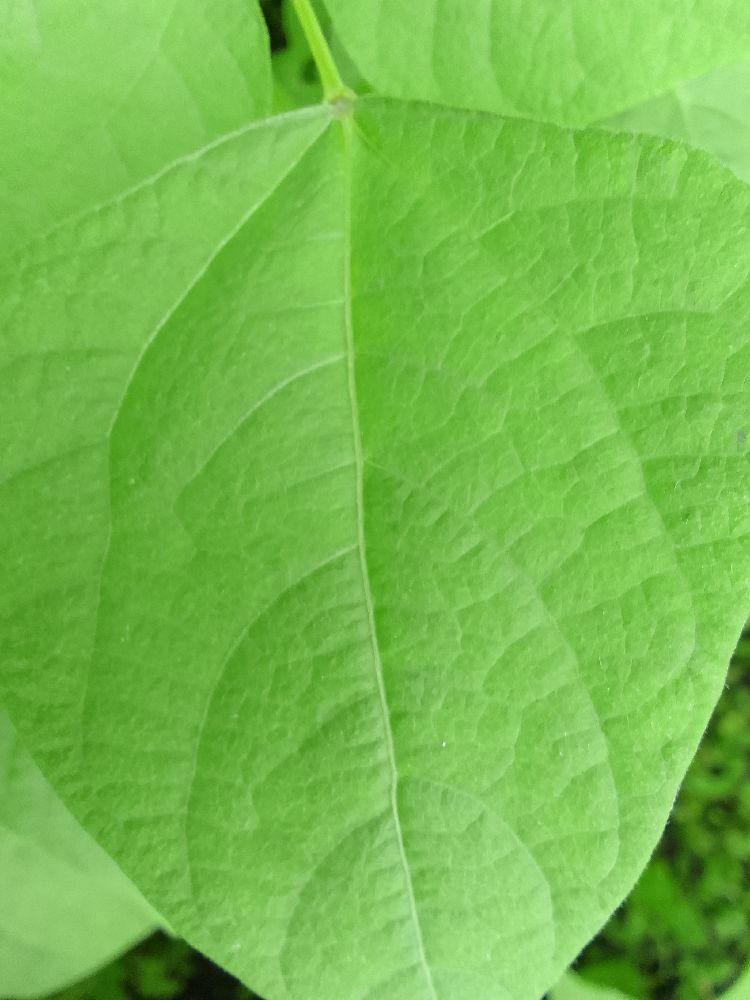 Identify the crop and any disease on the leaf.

common bean, healthy
